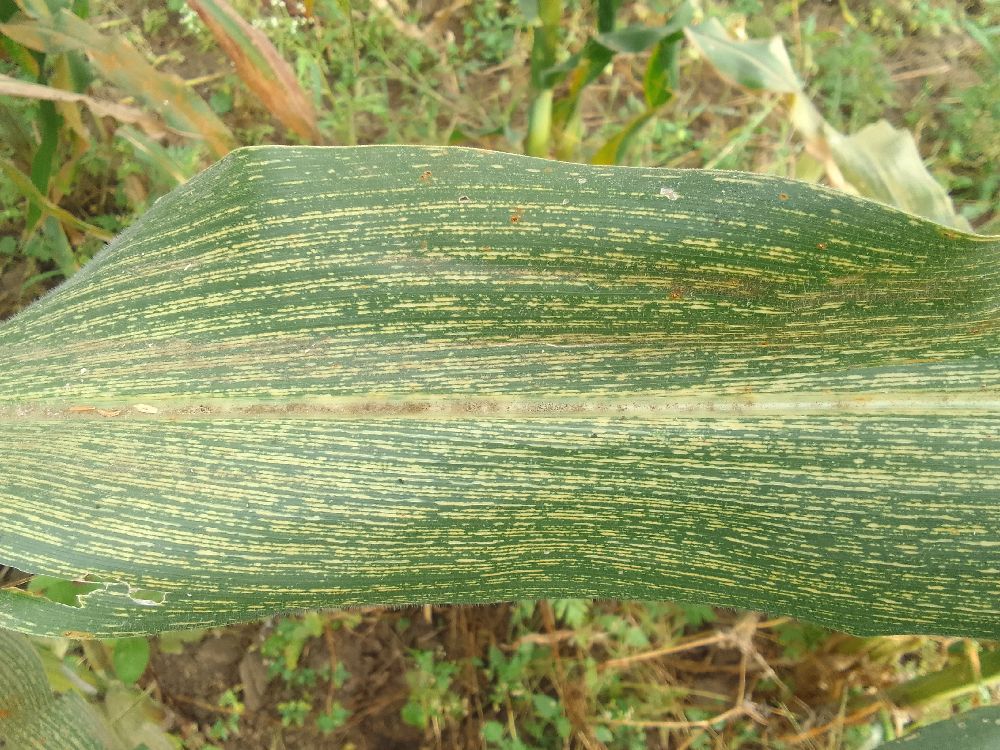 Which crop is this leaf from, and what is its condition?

maize, maize streak virus
